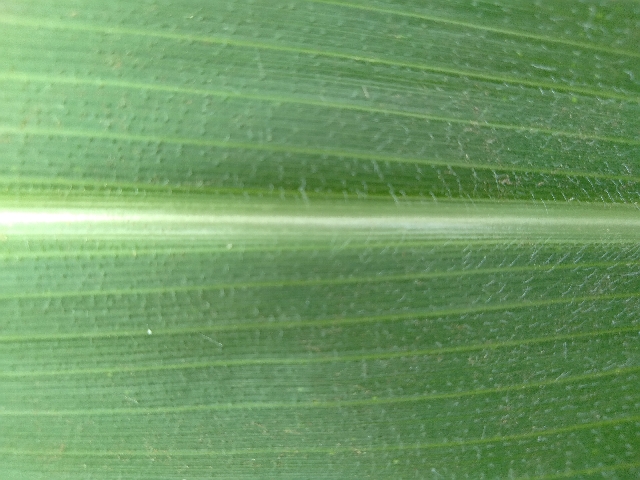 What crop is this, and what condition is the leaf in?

maize, healthy
